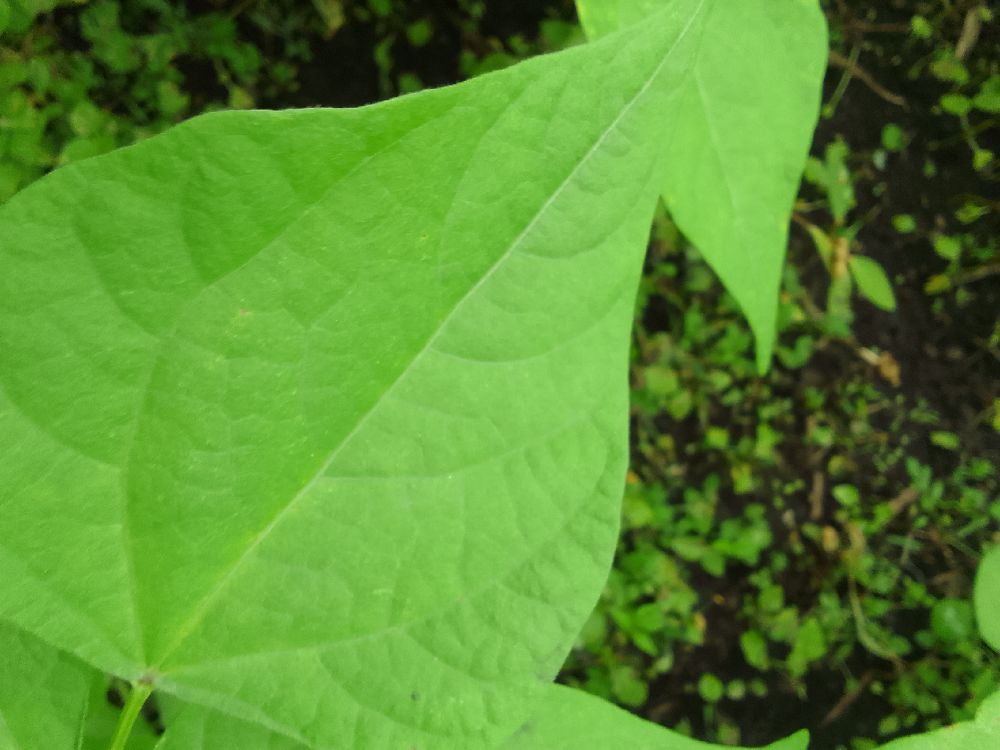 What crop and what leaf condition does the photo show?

common bean, healthy
